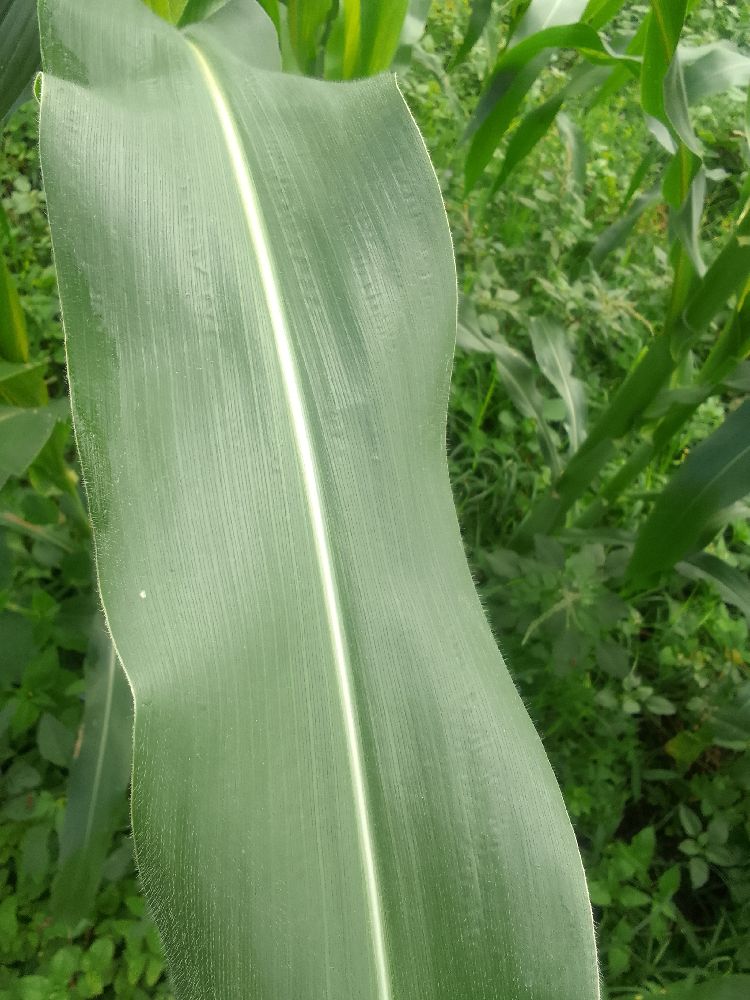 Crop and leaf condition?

maize, healthy
